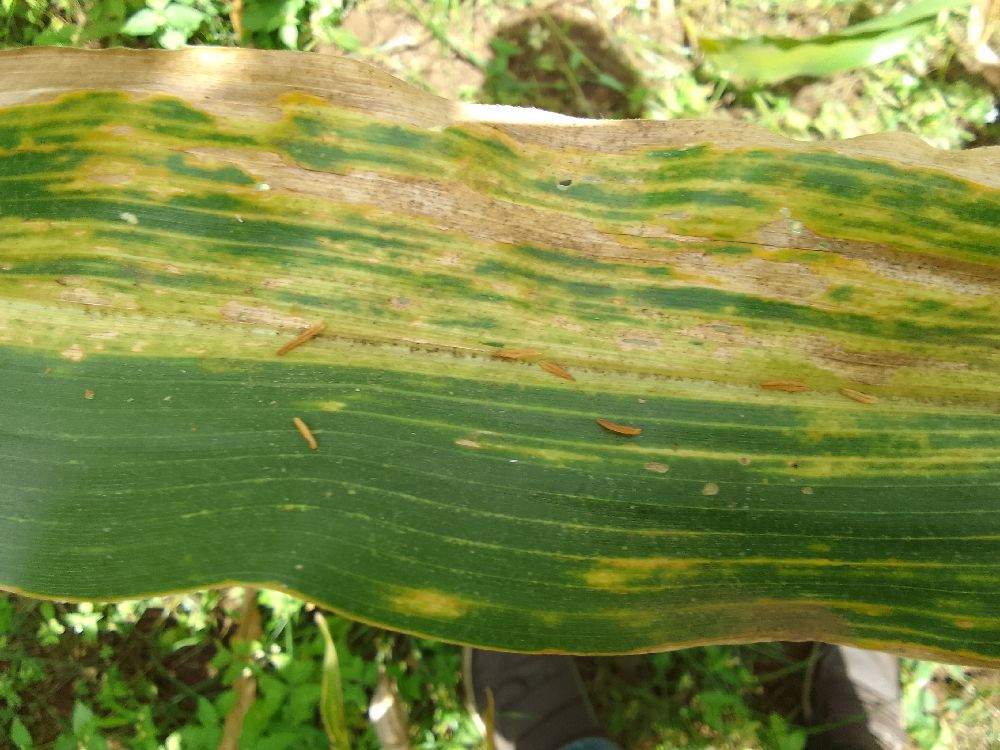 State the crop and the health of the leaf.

maize, maize lethal necrosis
